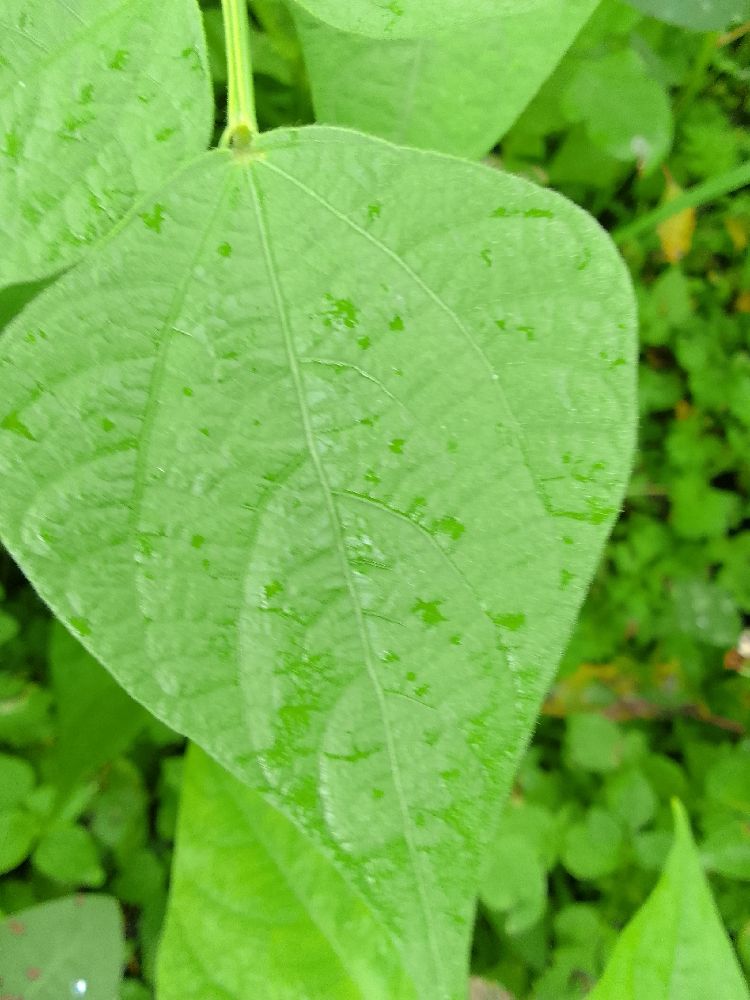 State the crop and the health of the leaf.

common bean, healthy
